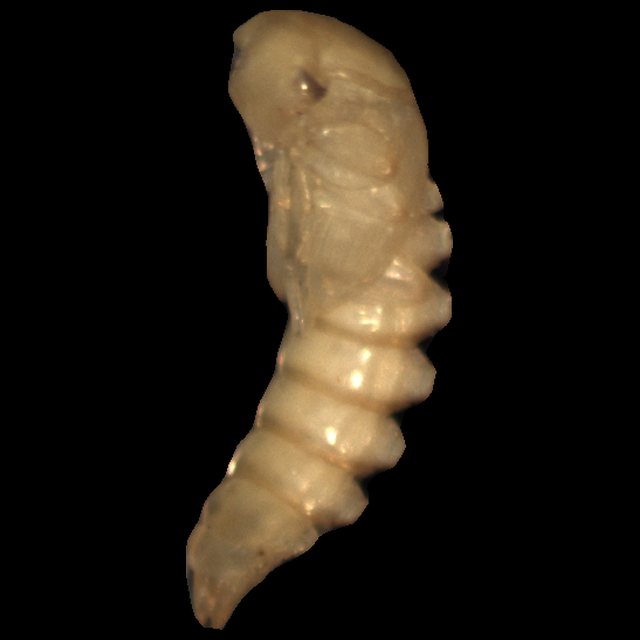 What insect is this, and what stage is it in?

mealworm pupa
